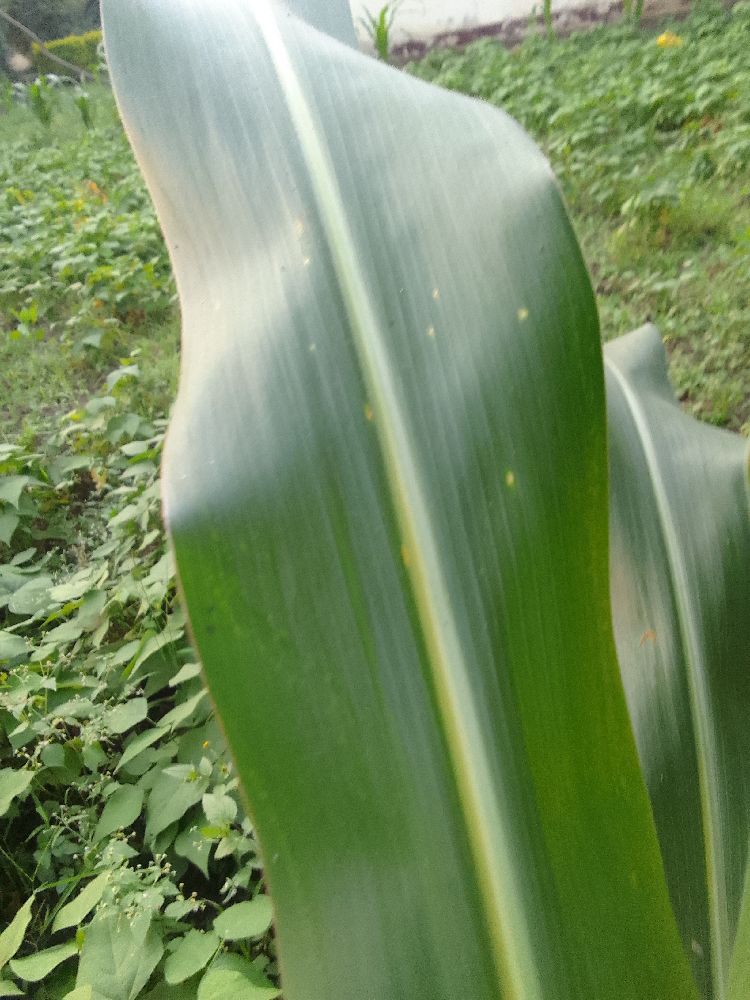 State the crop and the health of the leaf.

maize, healthy
